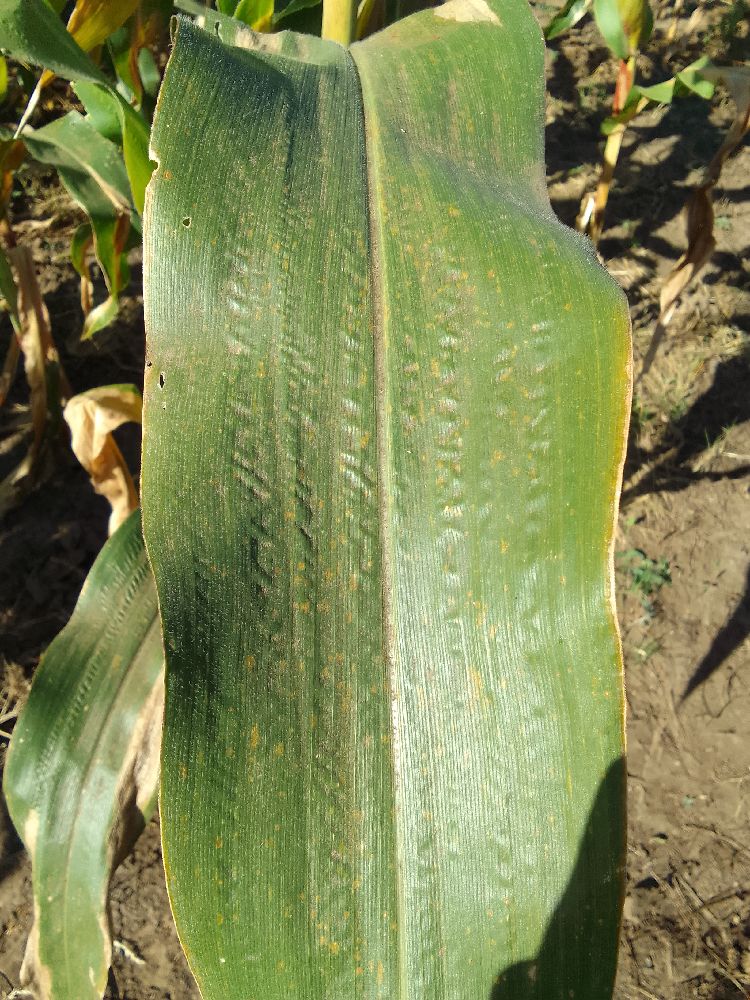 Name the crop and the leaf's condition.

maize, healthy
